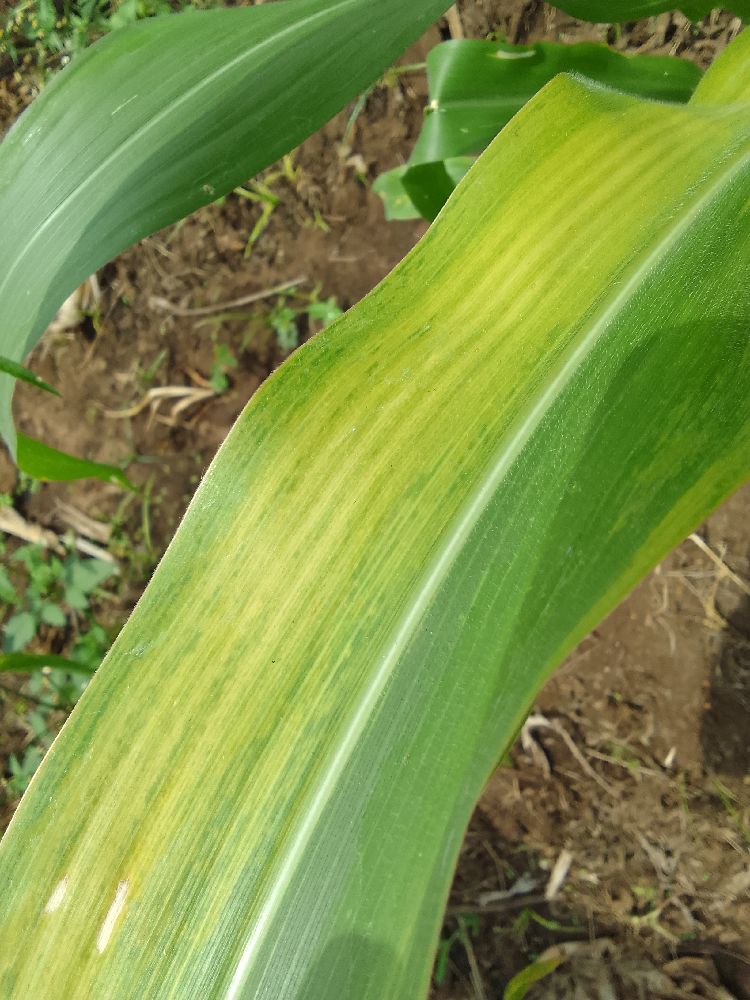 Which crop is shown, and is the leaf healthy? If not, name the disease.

maize, maize lethal necrosis
